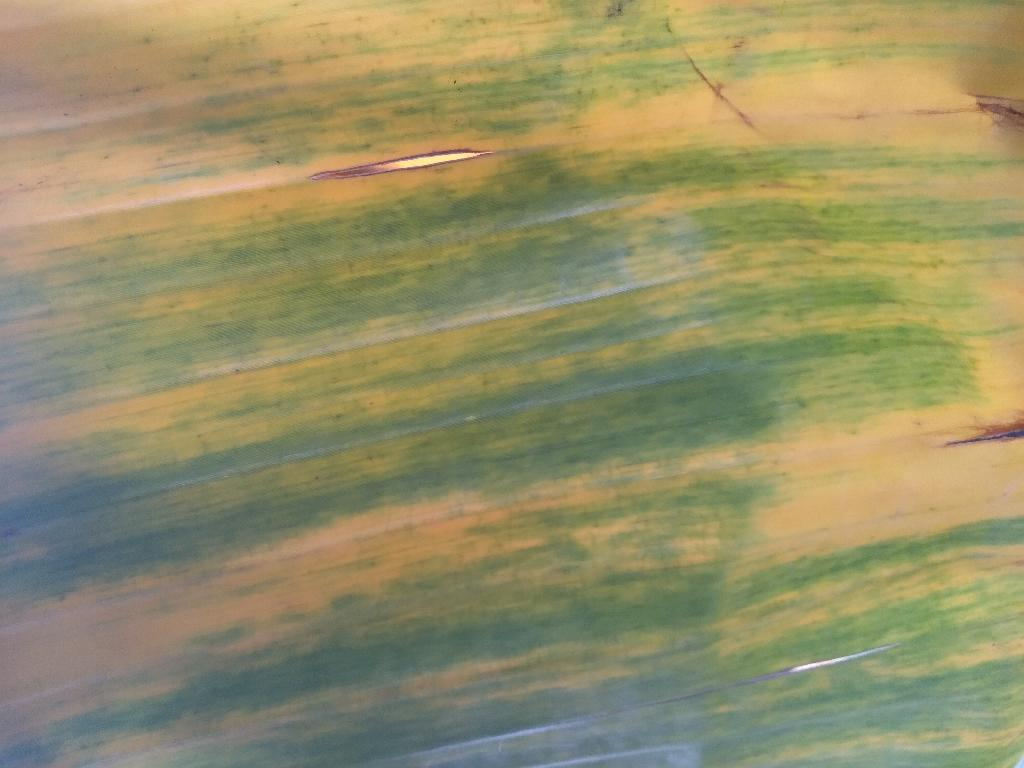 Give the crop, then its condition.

banana, fusarium wilt race 1
